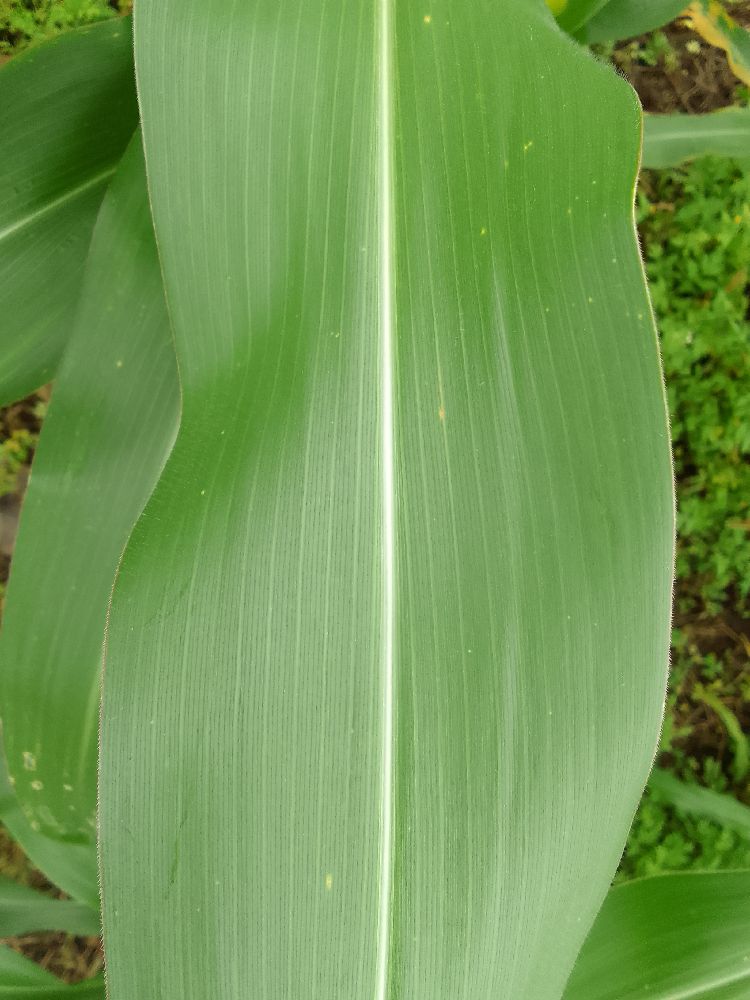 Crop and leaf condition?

maize, healthy
